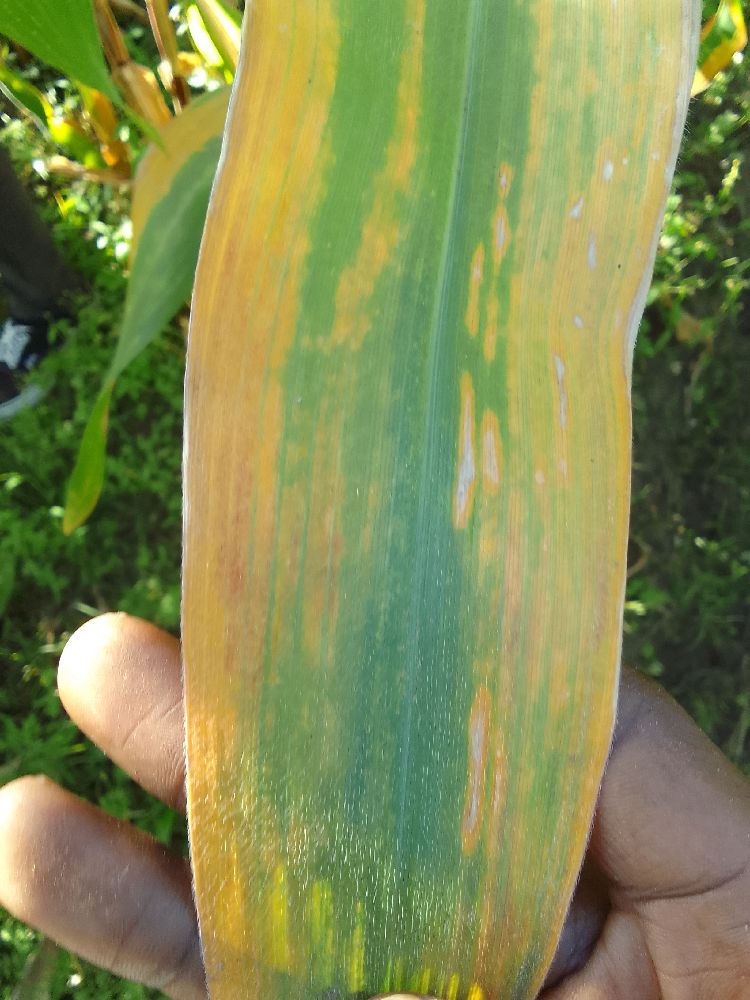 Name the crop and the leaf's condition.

maize, maize lethal necrosis
